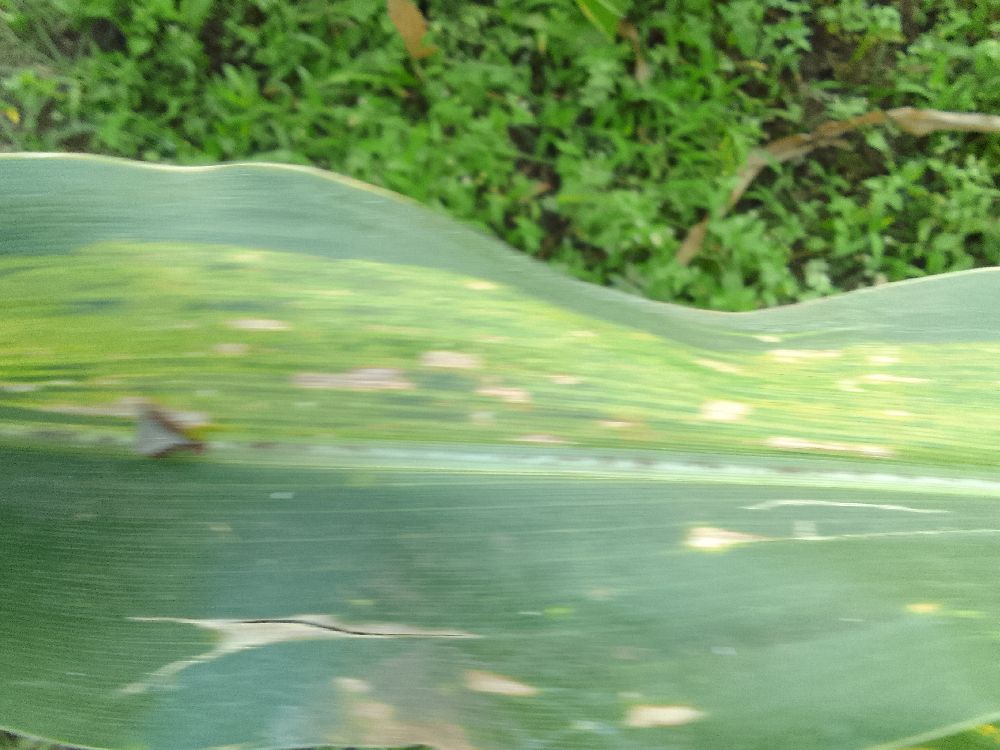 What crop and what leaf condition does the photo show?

maize, maize lethal necrosis
